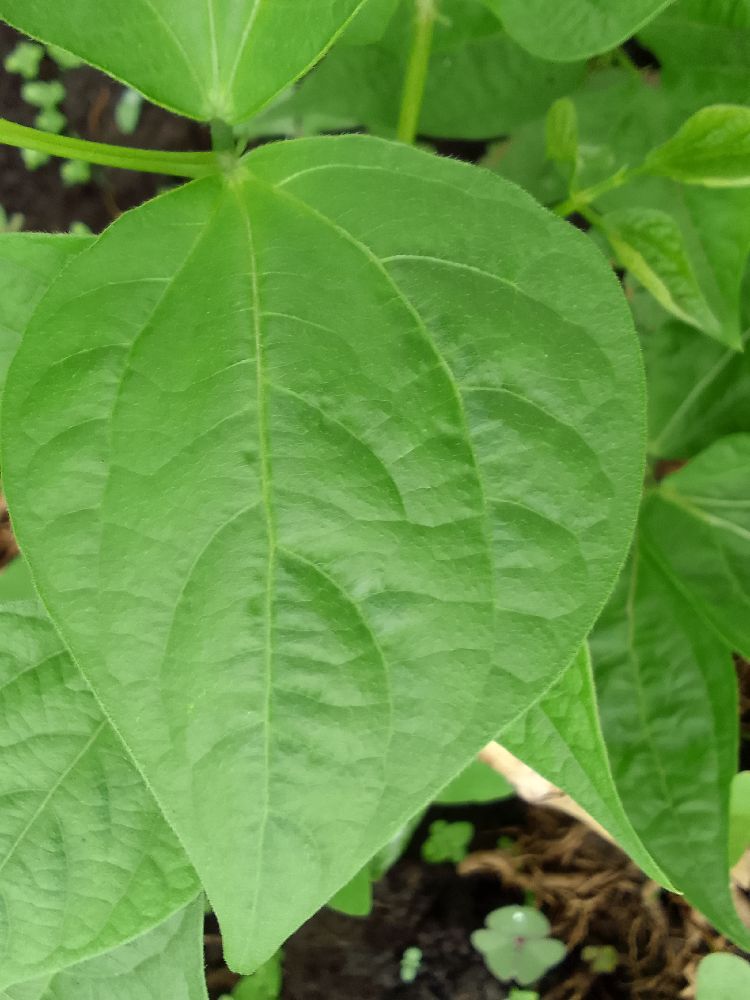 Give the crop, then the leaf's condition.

common bean, healthy
